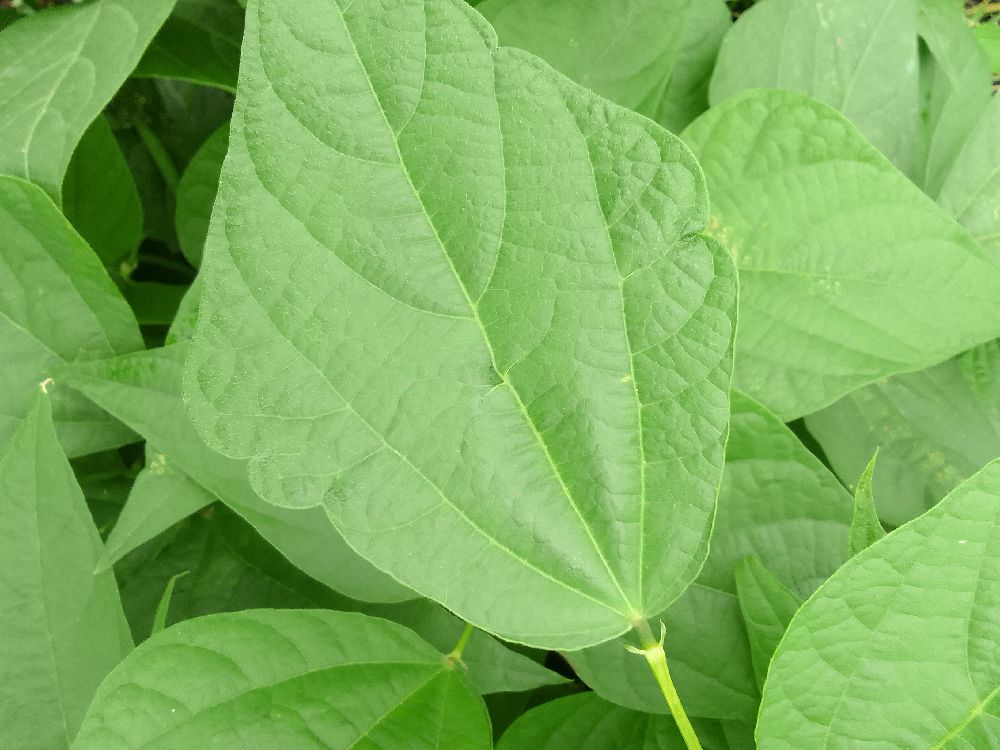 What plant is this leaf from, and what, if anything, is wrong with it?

common bean, healthy
